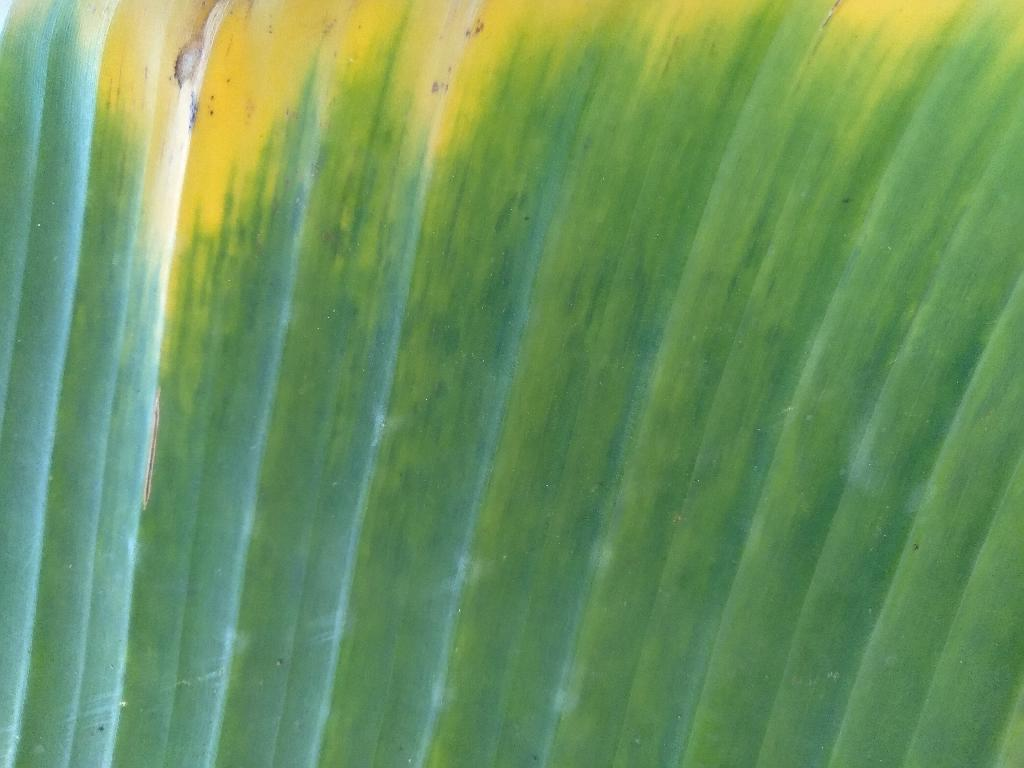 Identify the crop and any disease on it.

banana, fusarium wilt race 1
